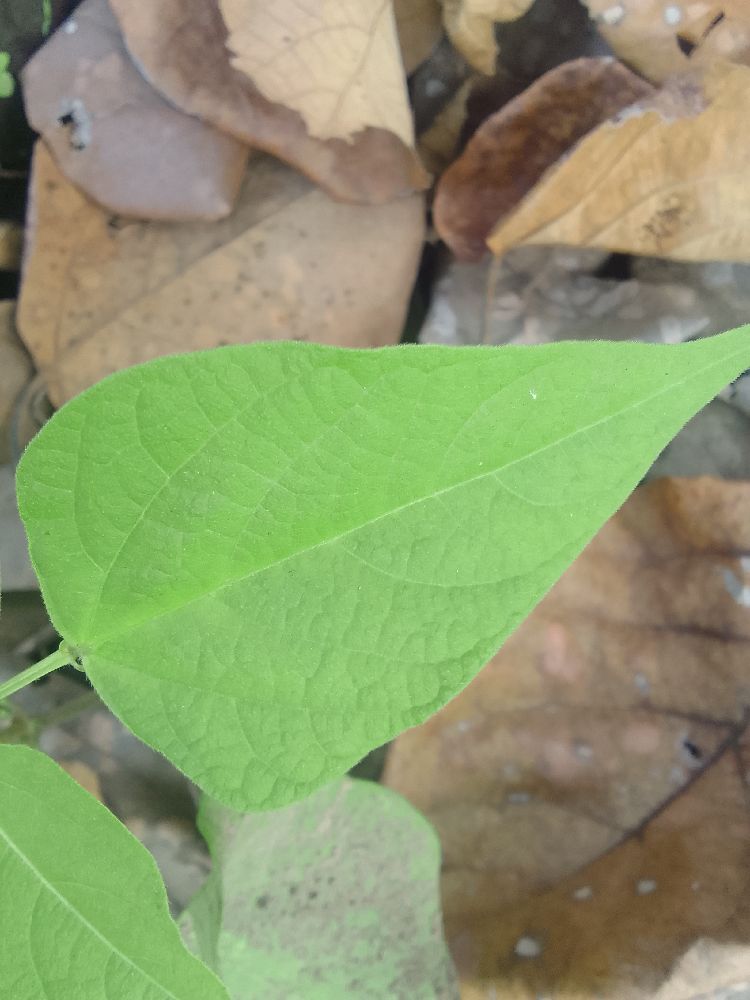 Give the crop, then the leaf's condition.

common bean, healthy
